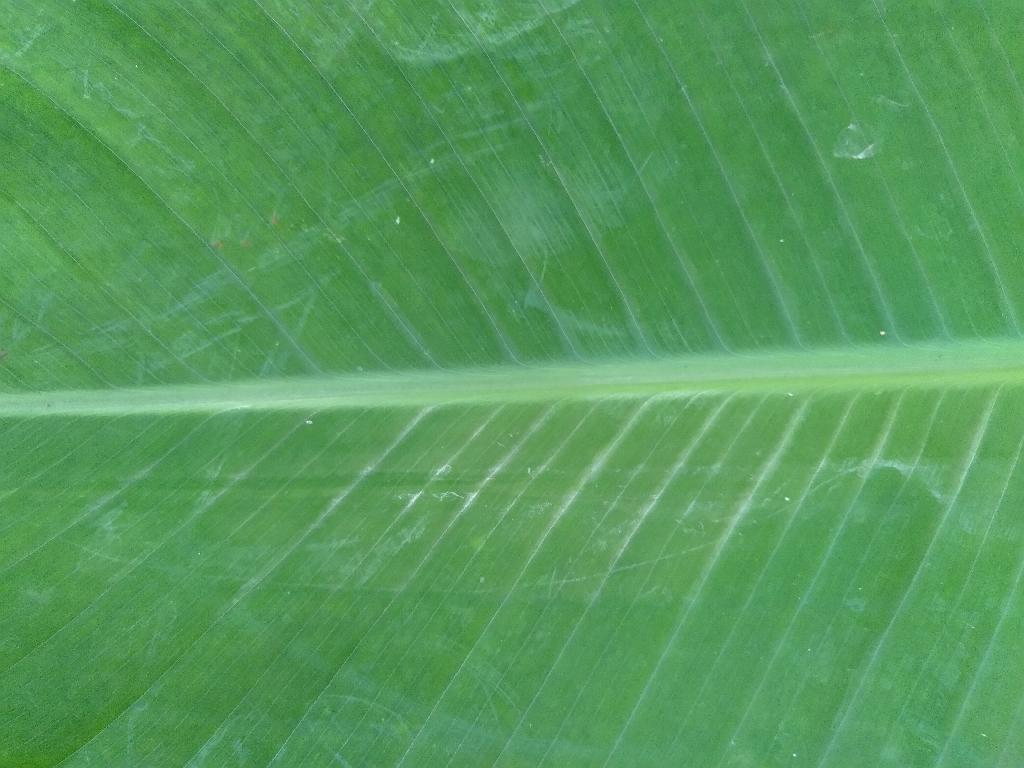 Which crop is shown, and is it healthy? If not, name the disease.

banana, healthy
